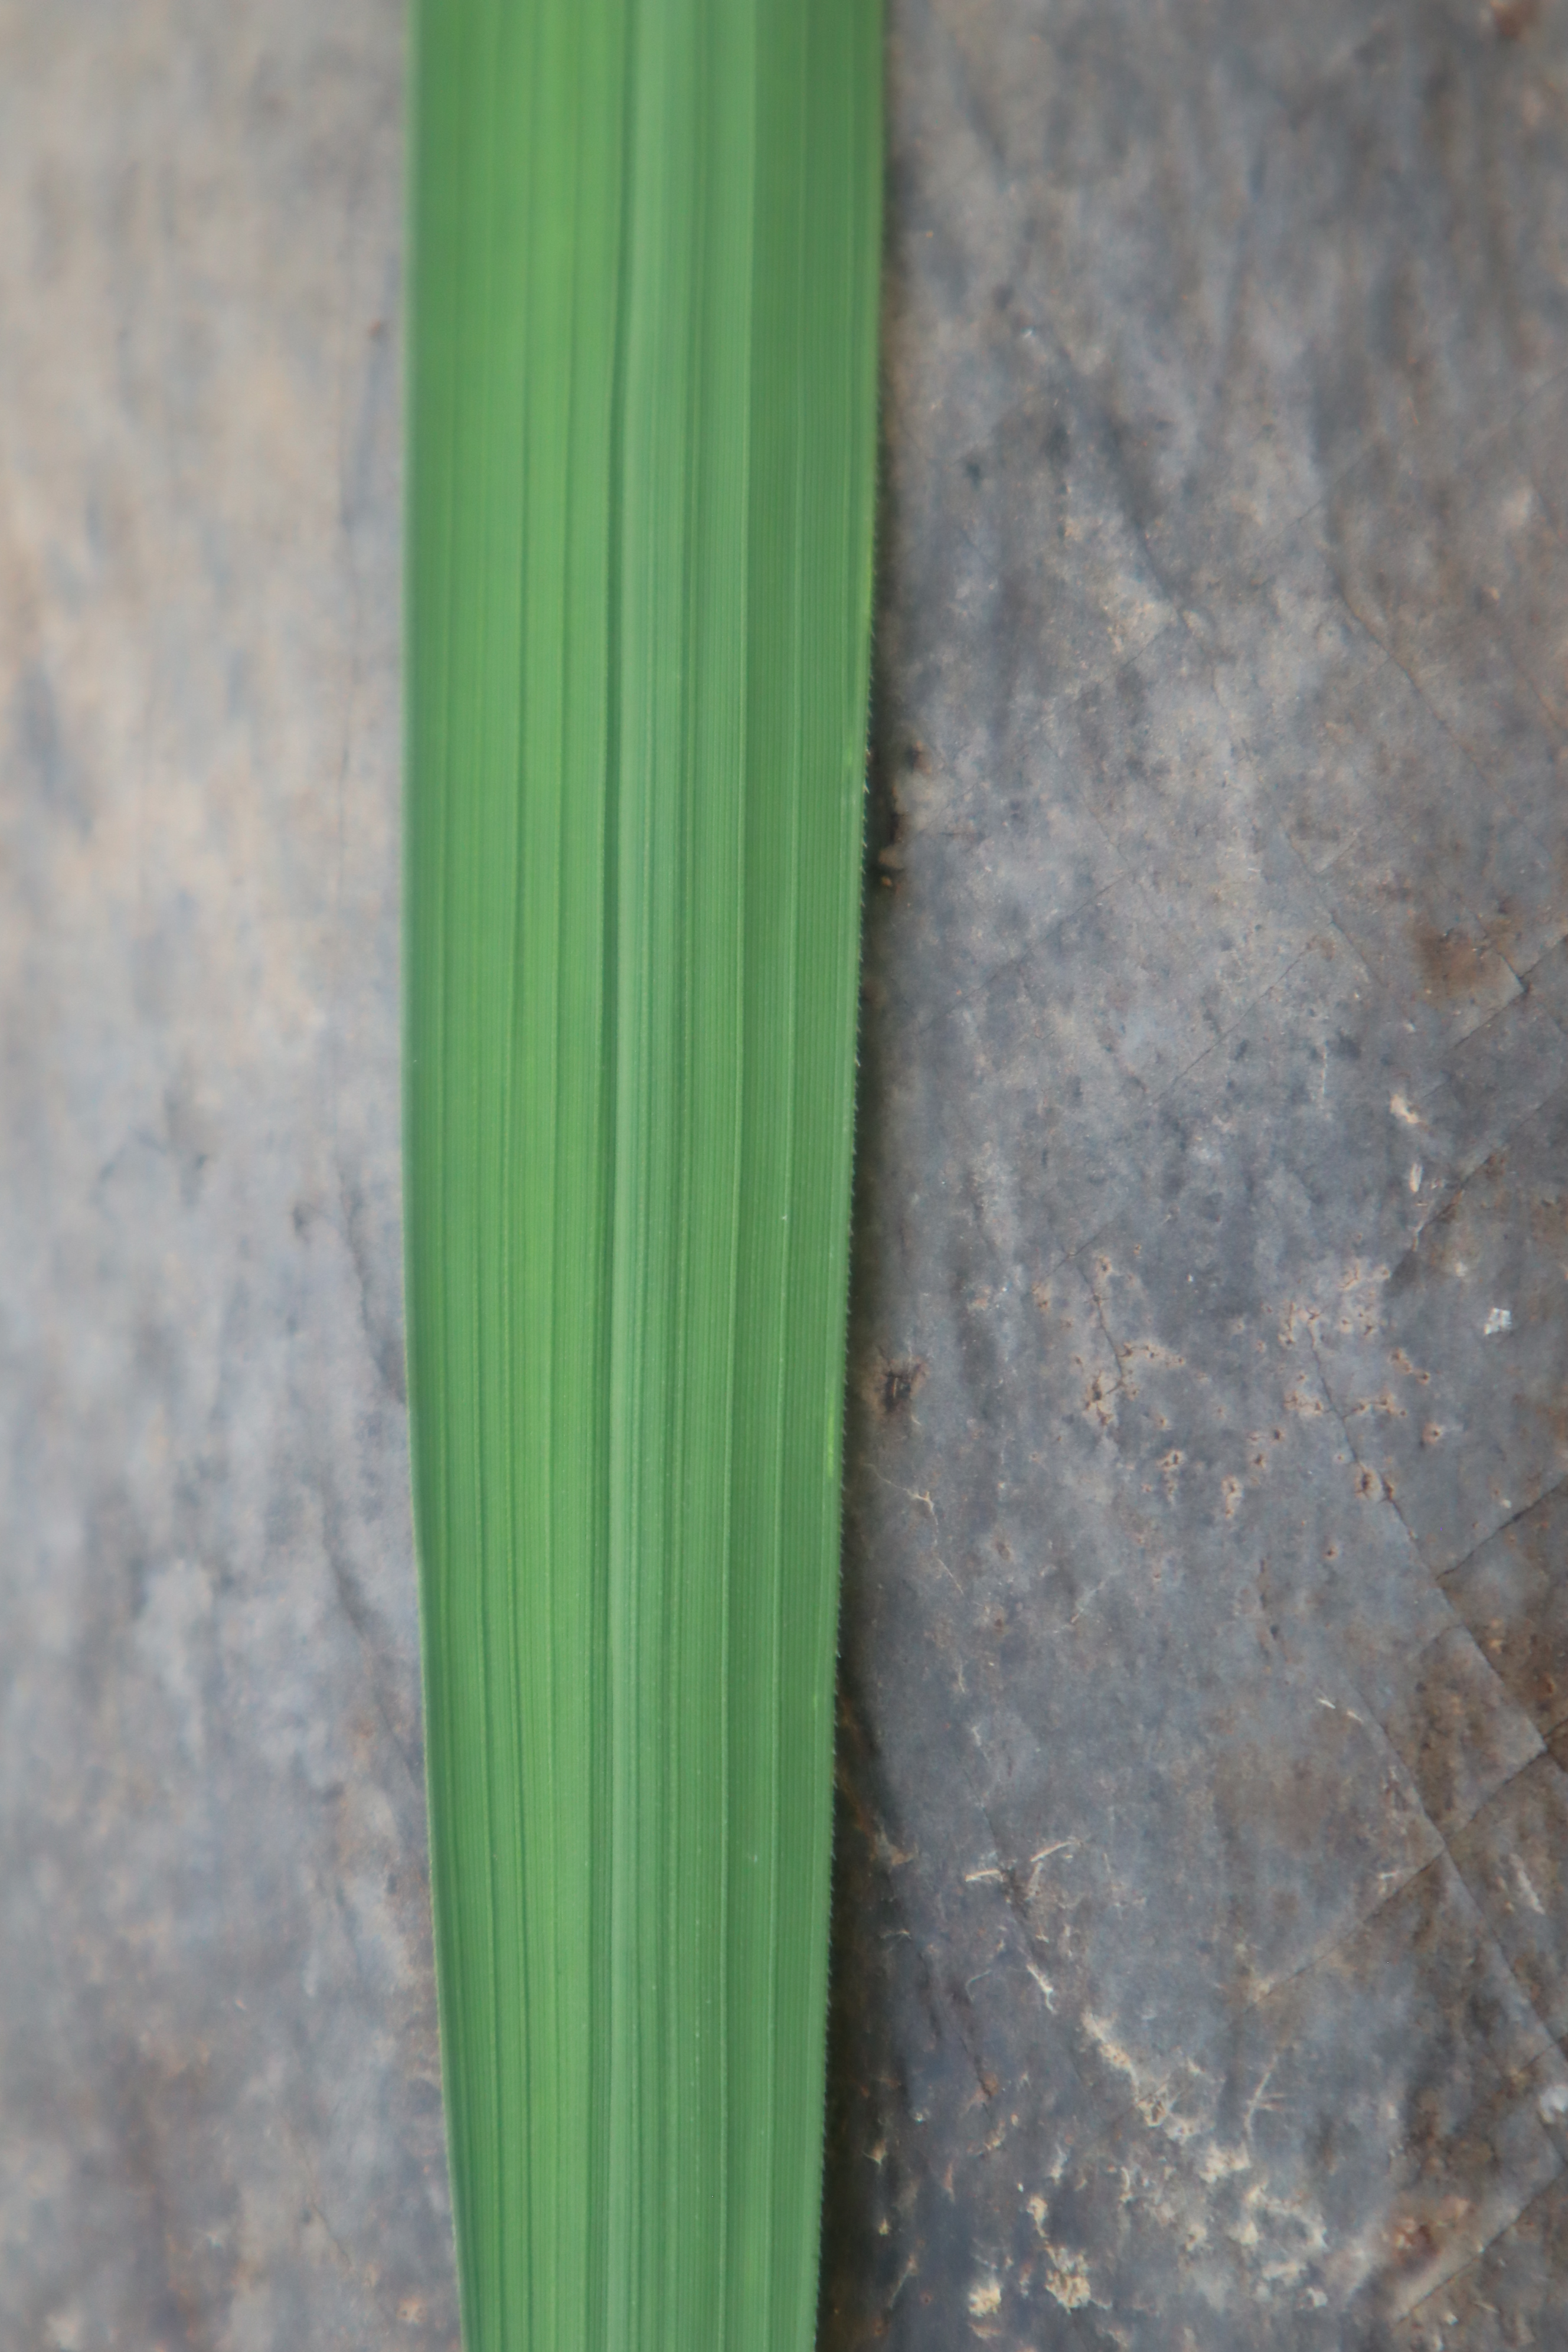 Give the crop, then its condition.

rice, healthy leaves
